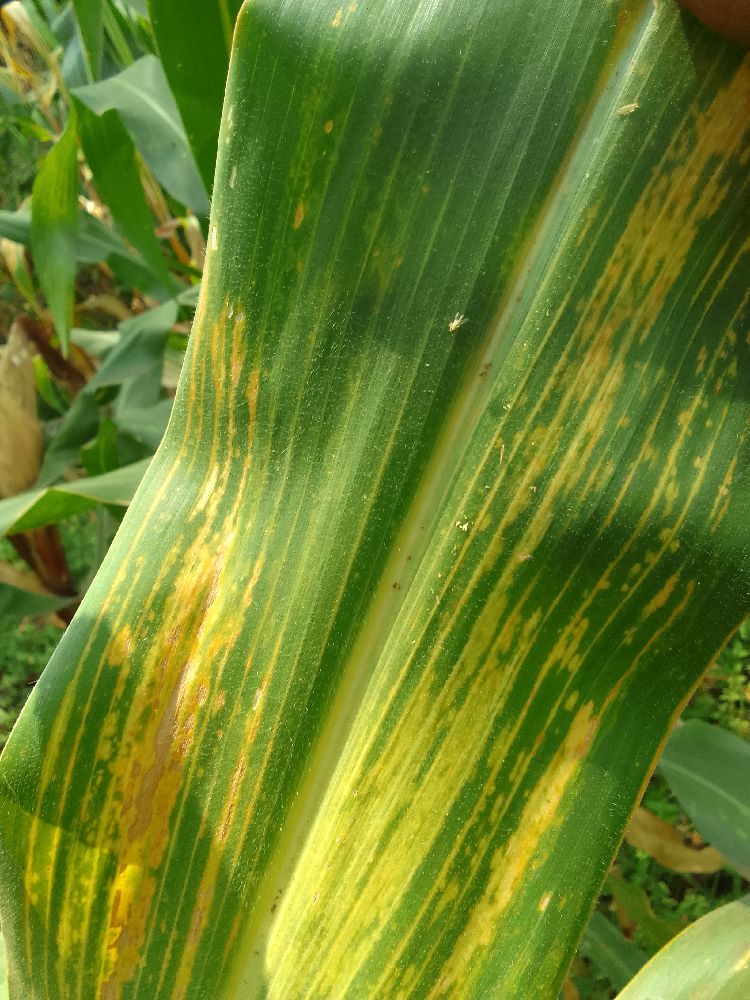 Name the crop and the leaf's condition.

maize, maize lethal necrosis
